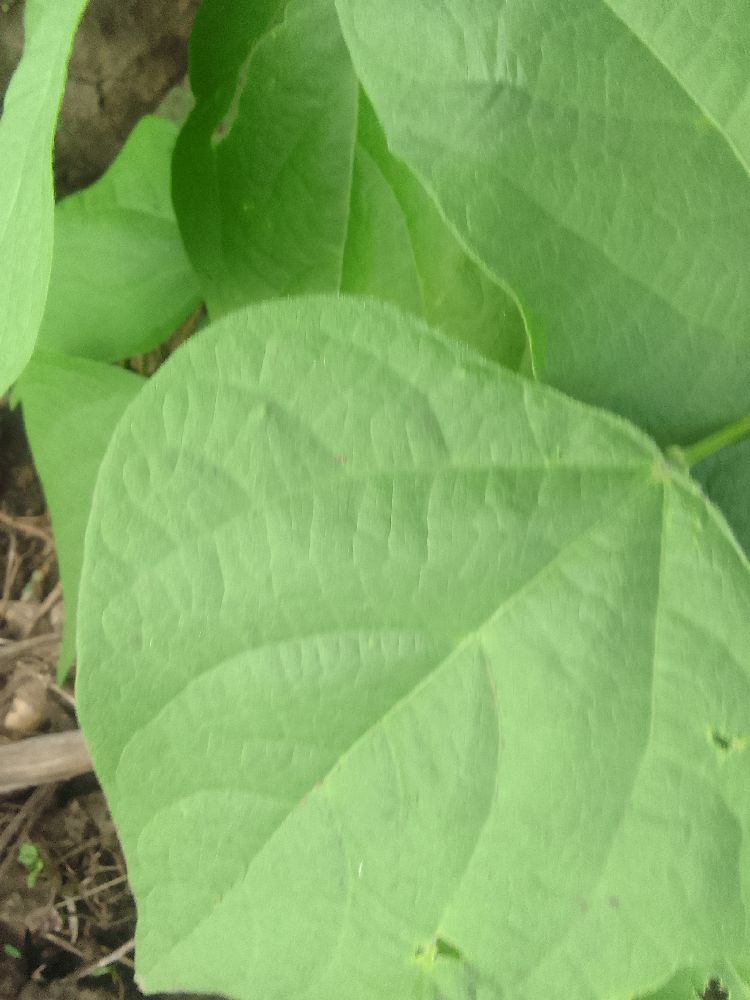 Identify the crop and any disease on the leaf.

common bean, healthy
